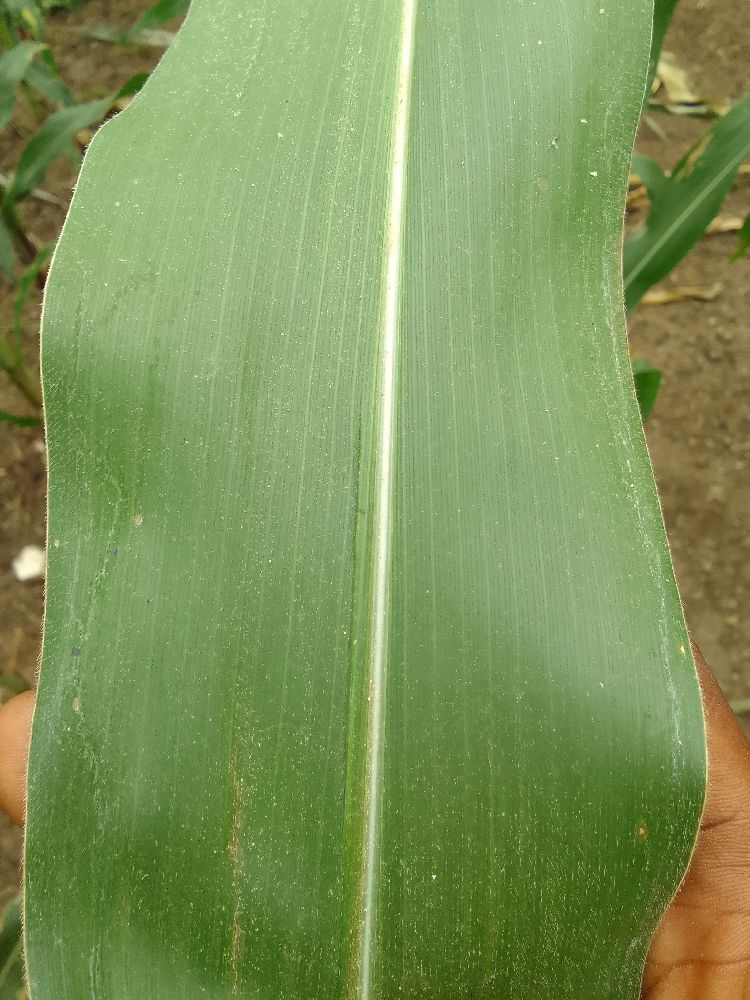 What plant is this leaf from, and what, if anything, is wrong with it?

maize, healthy
